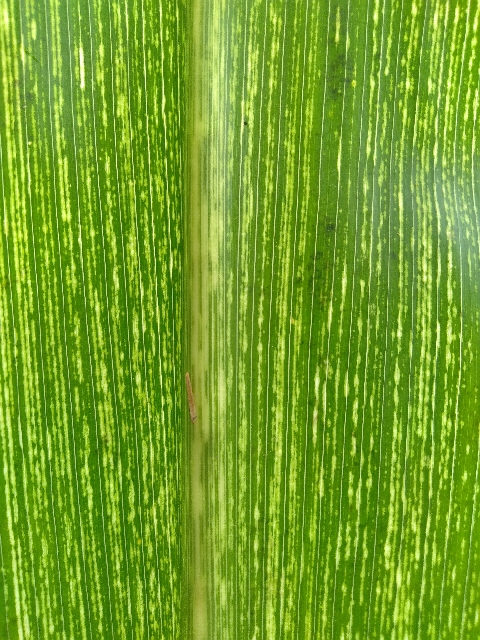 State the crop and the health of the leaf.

maize, maize streak virus
